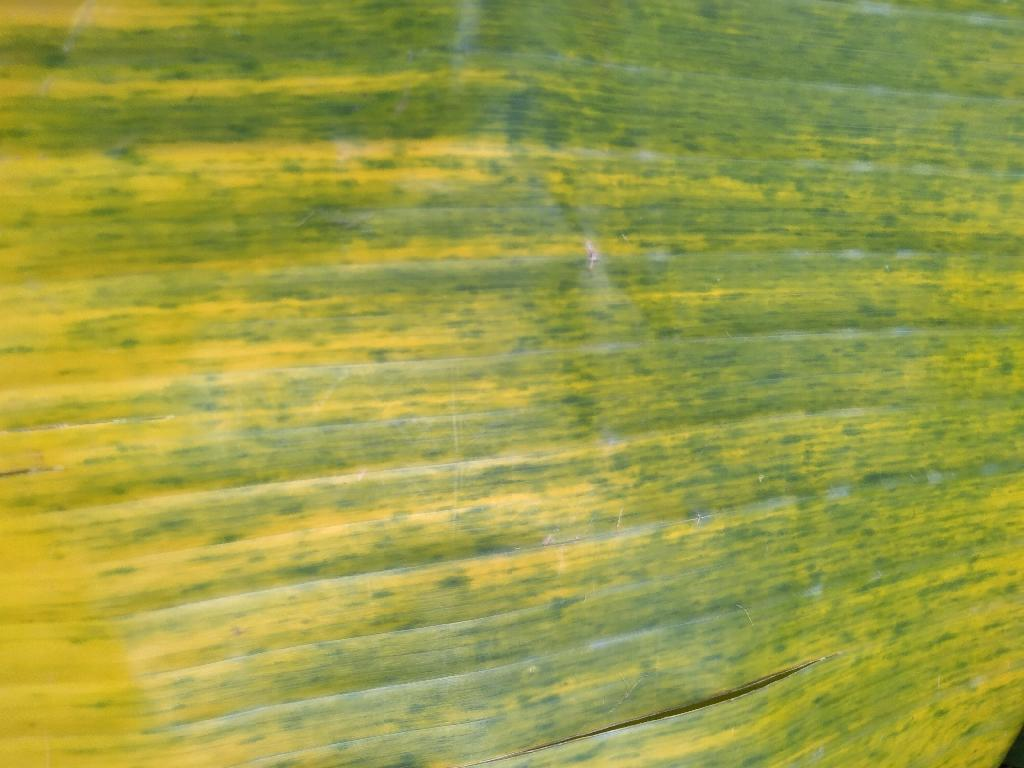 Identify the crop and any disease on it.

banana, fusarium wilt race 1
